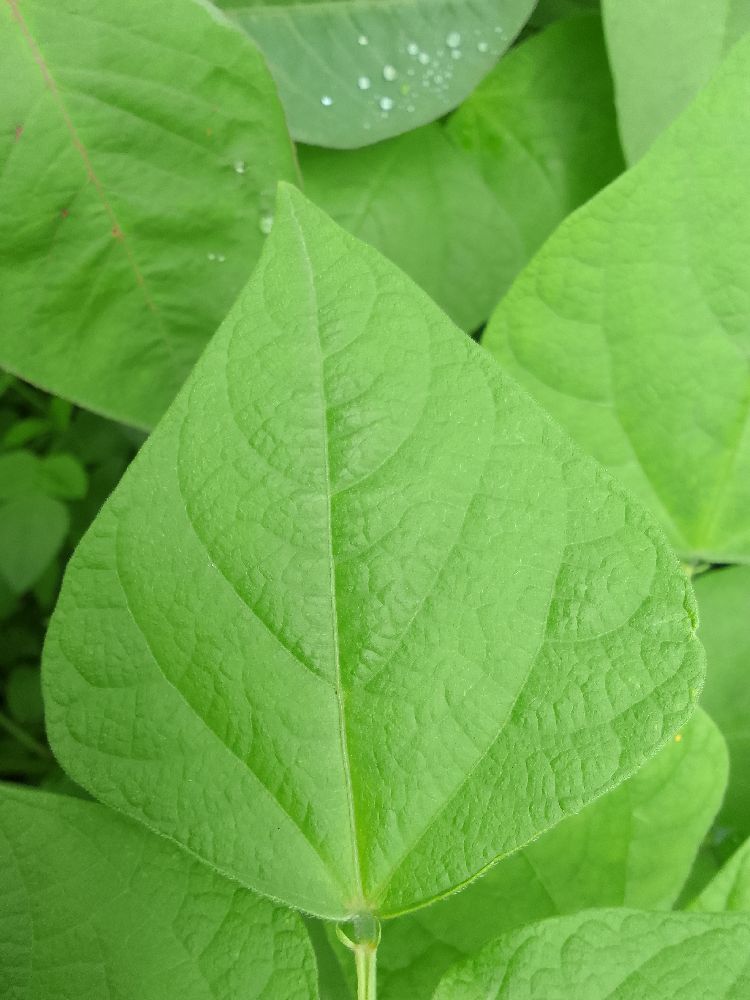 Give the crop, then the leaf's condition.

common bean, healthy
